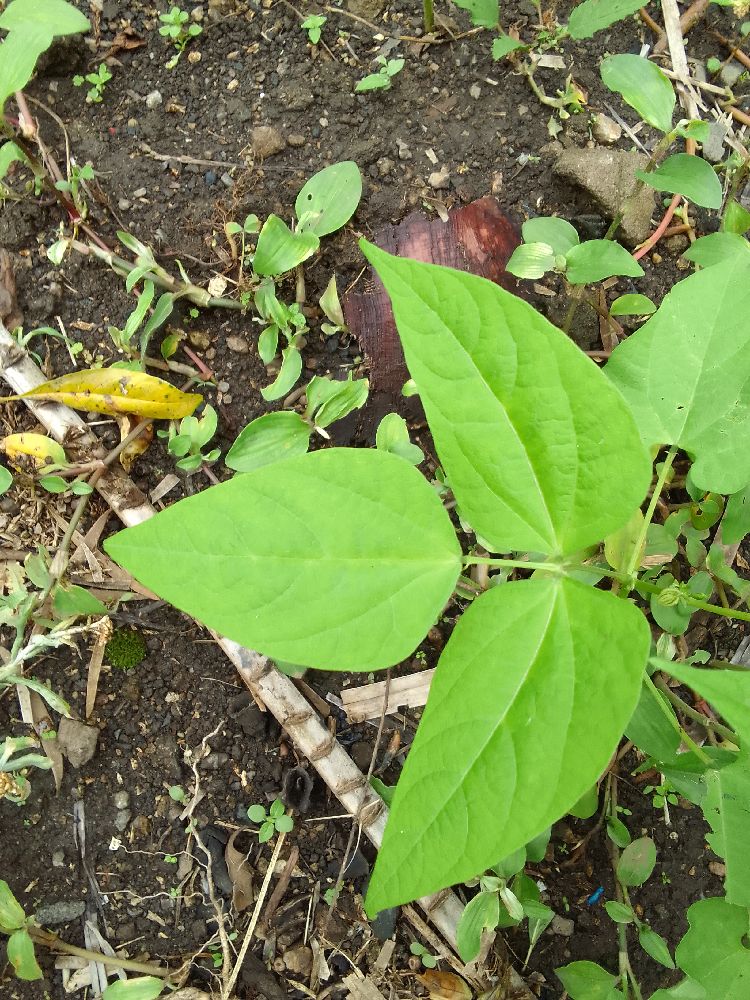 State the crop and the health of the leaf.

common bean, healthy
